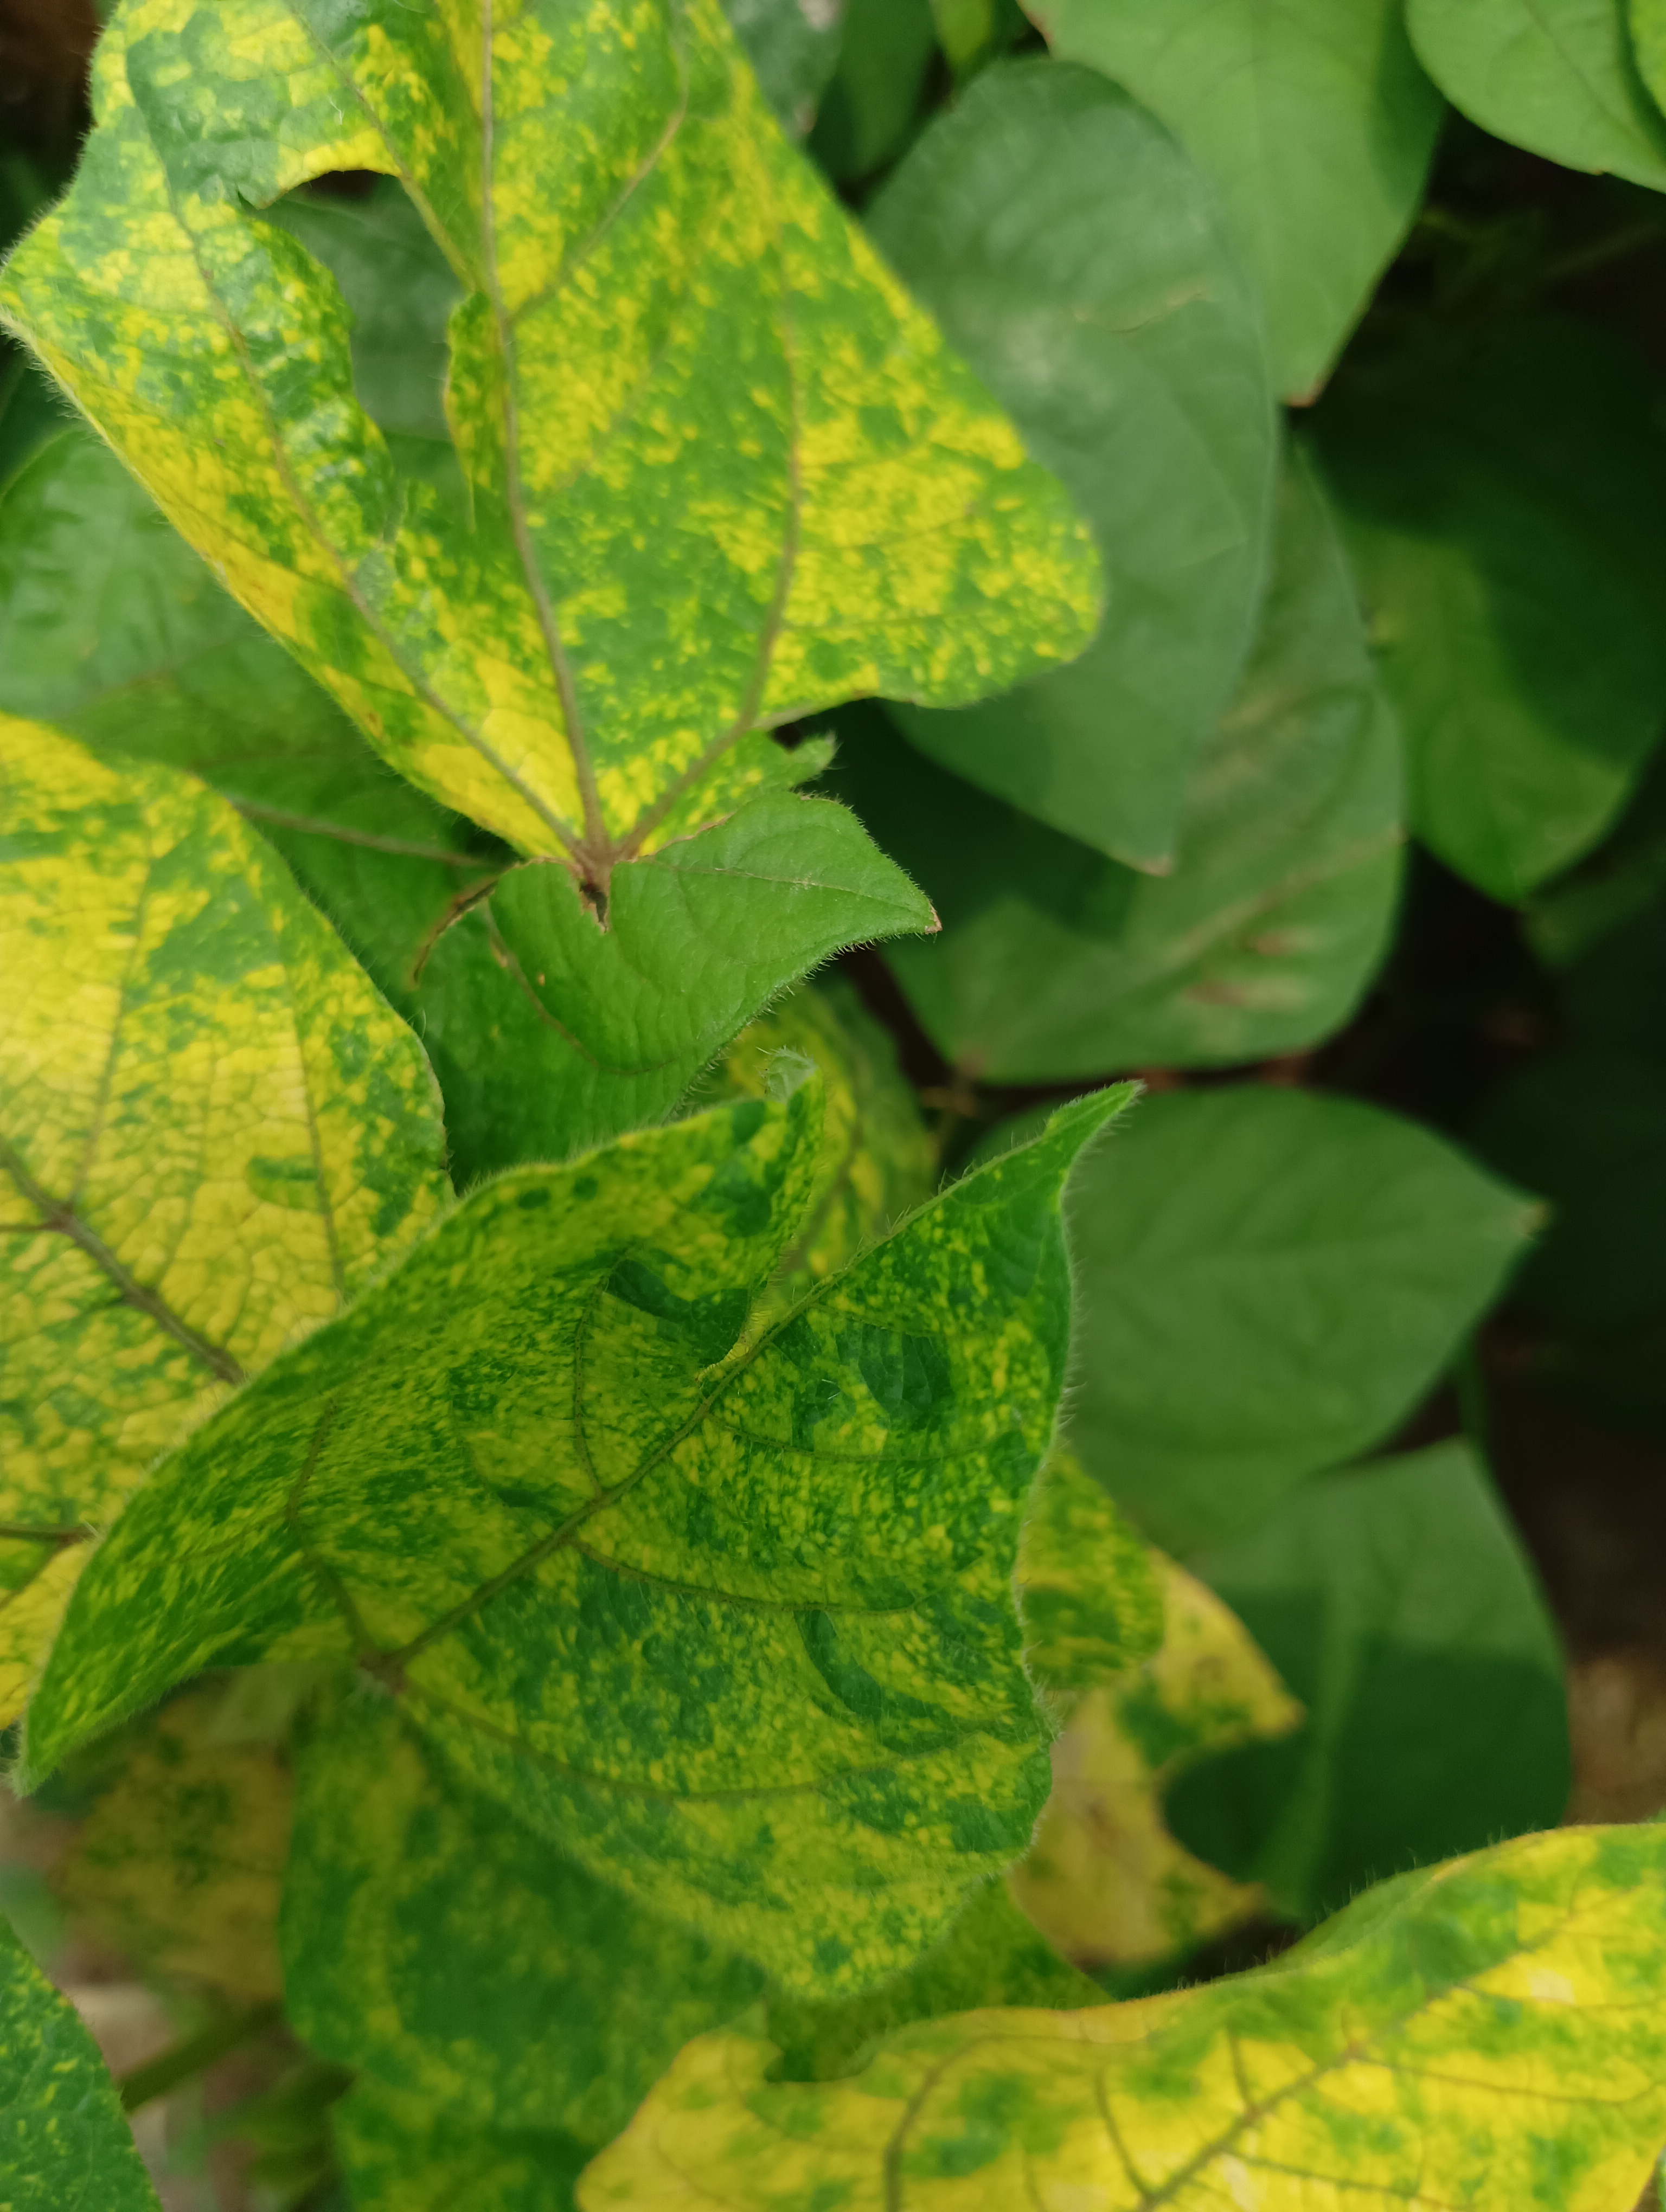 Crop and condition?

mungbean, yellow mosaic
